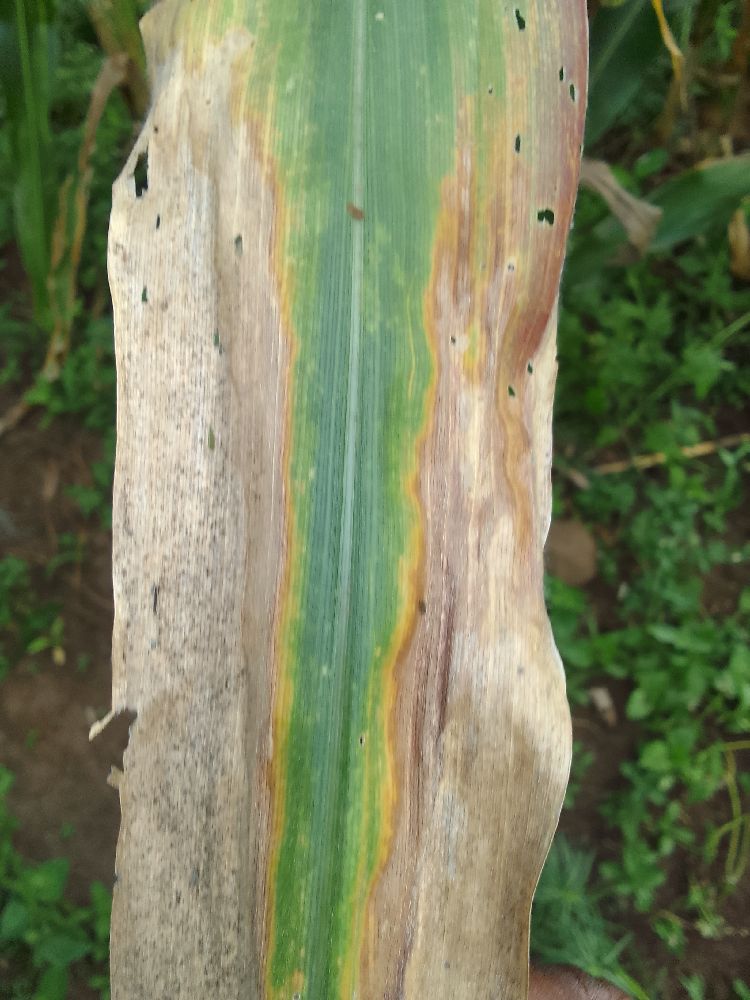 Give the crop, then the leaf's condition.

maize, maize lethal necrosis
